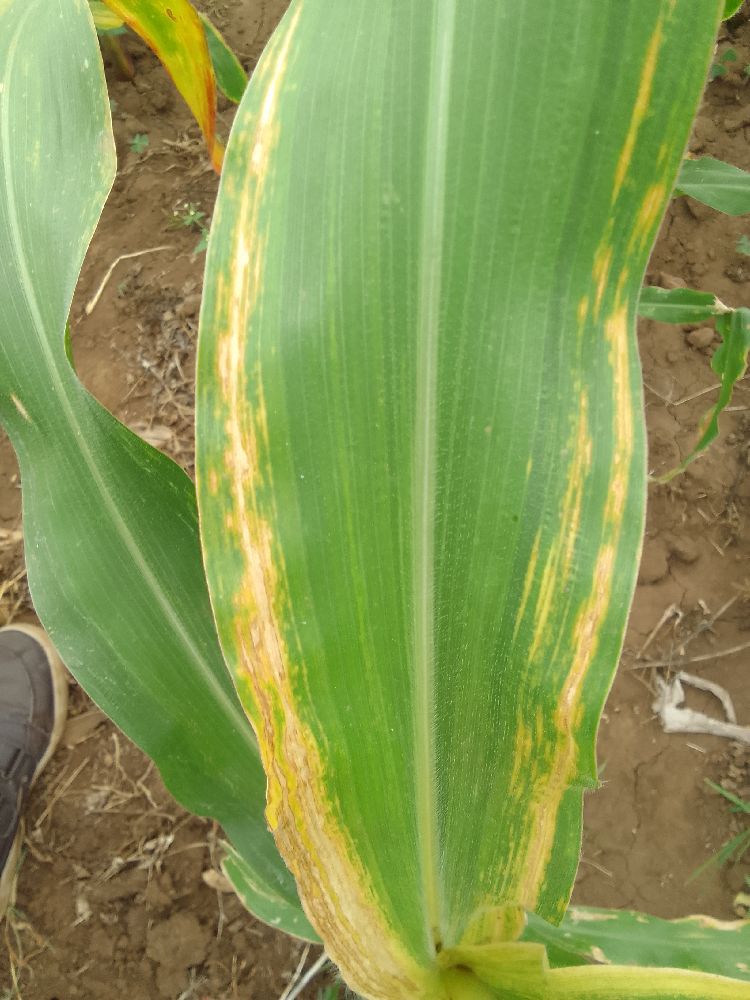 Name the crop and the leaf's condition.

maize, maize lethal necrosis
